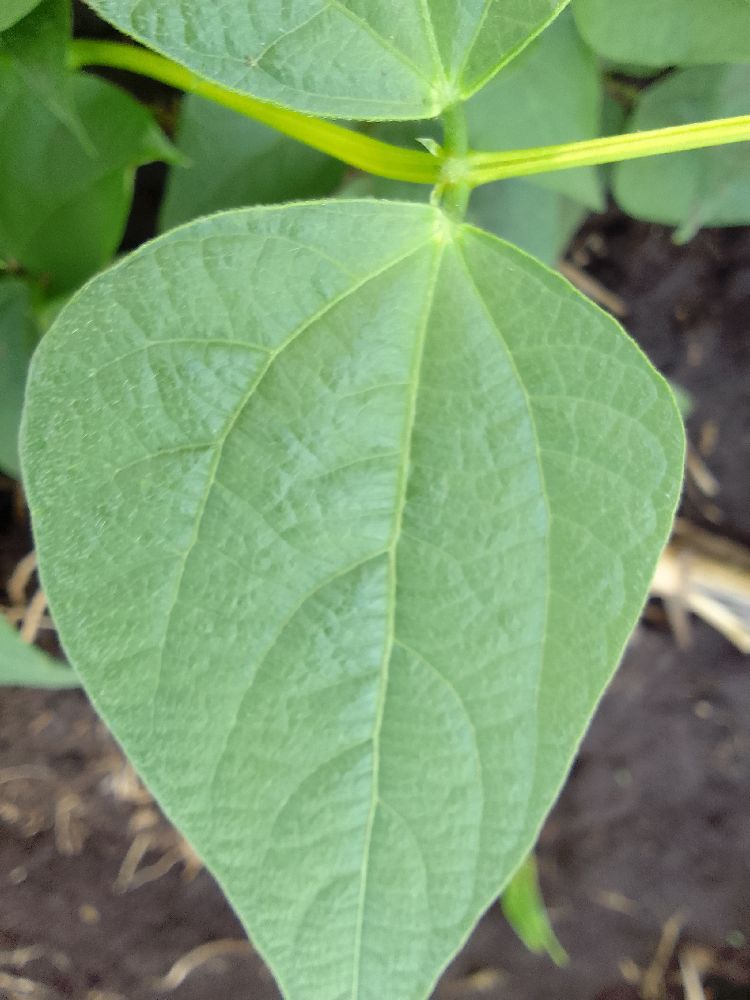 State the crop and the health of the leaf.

common bean, healthy
